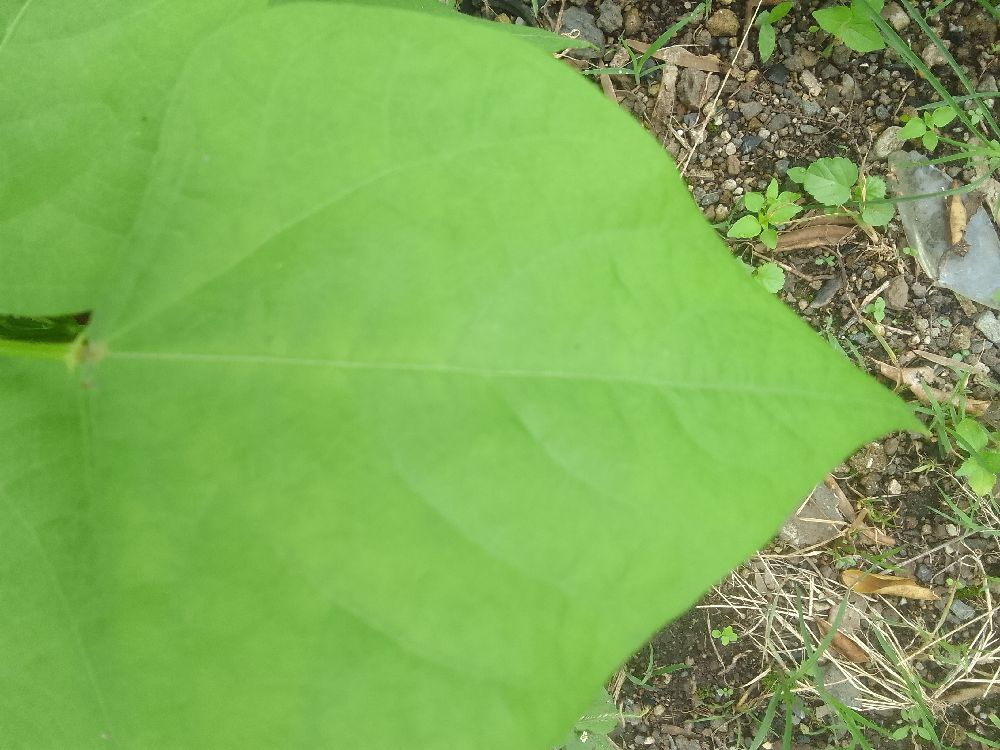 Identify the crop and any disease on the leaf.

common bean, healthy
